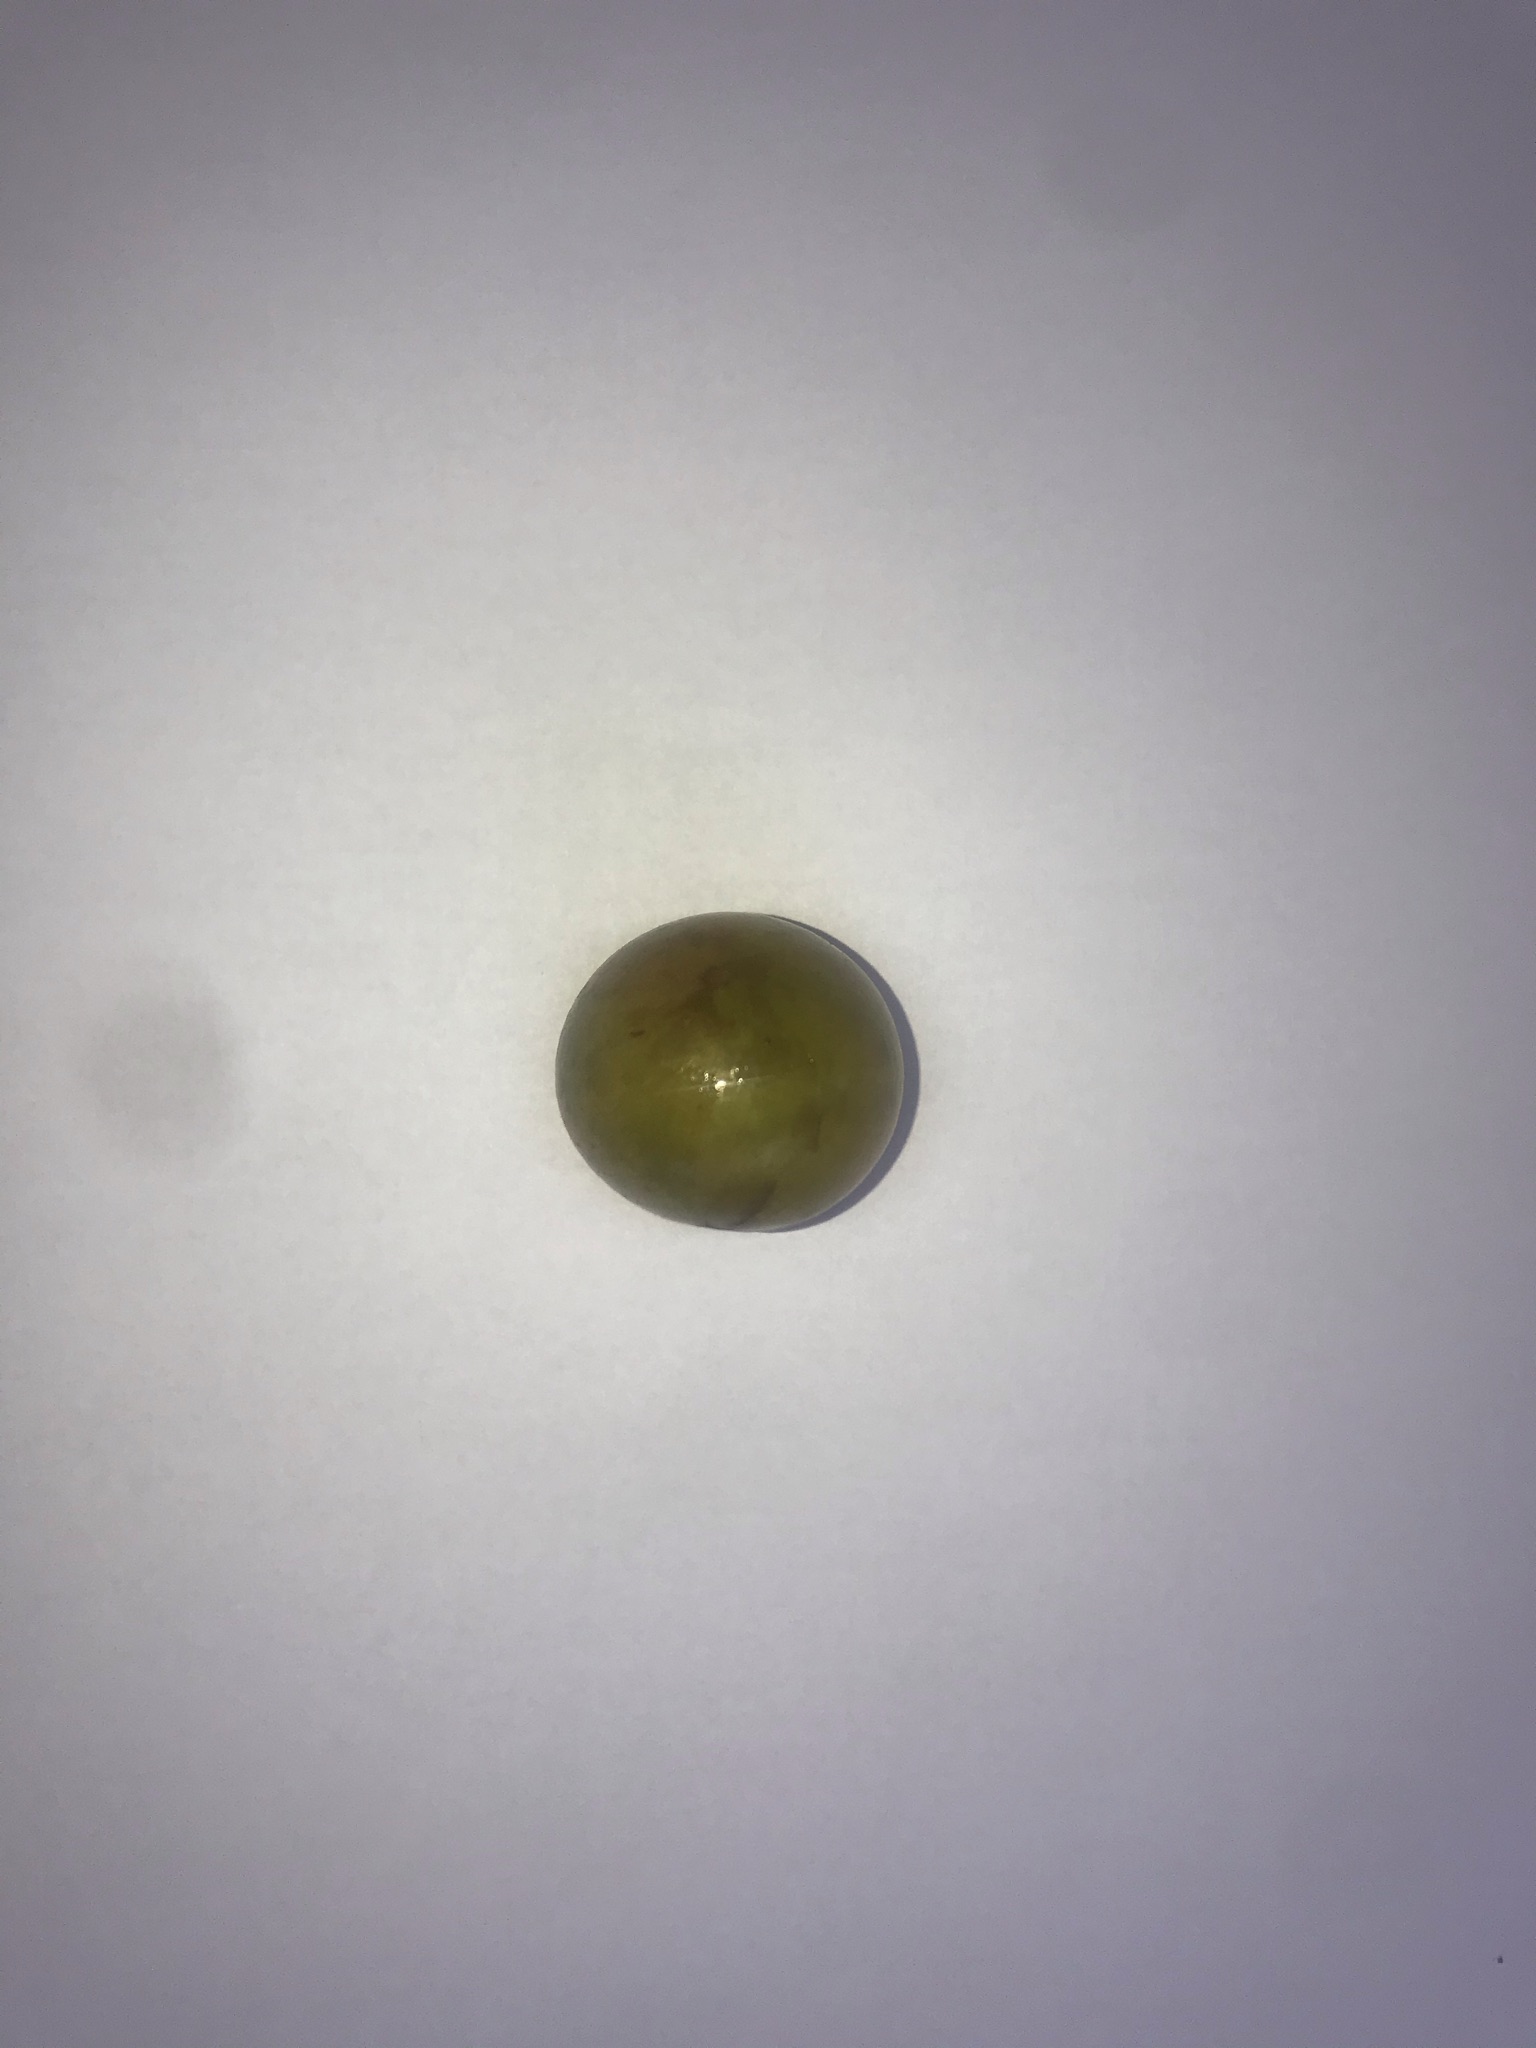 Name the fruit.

gabiroba
